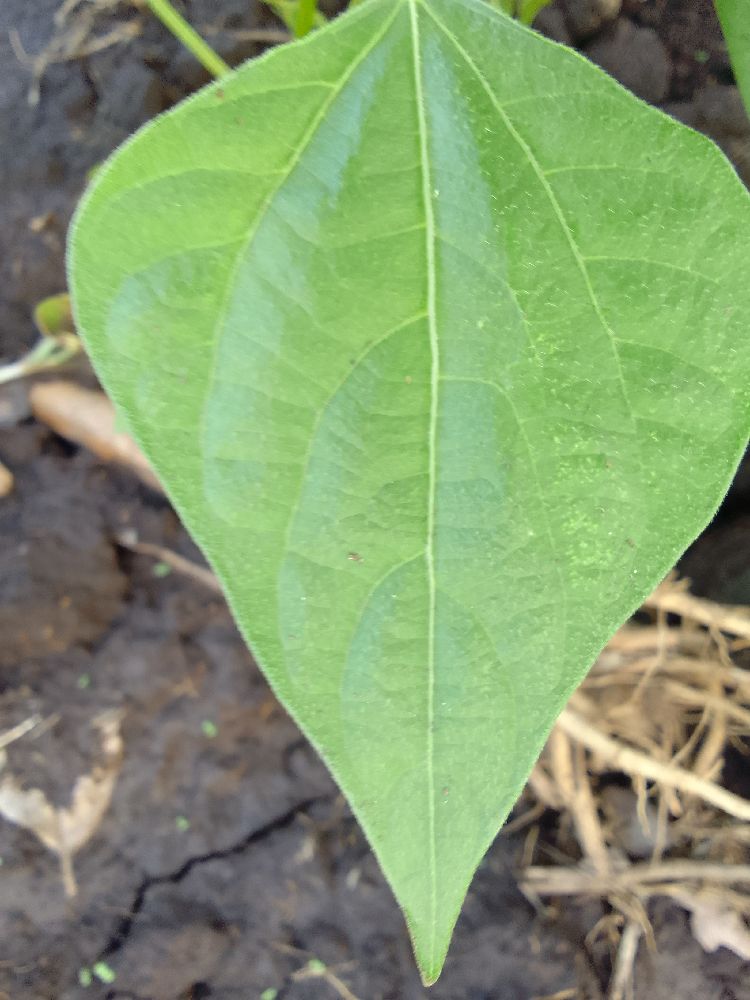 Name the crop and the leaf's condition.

common bean, healthy
